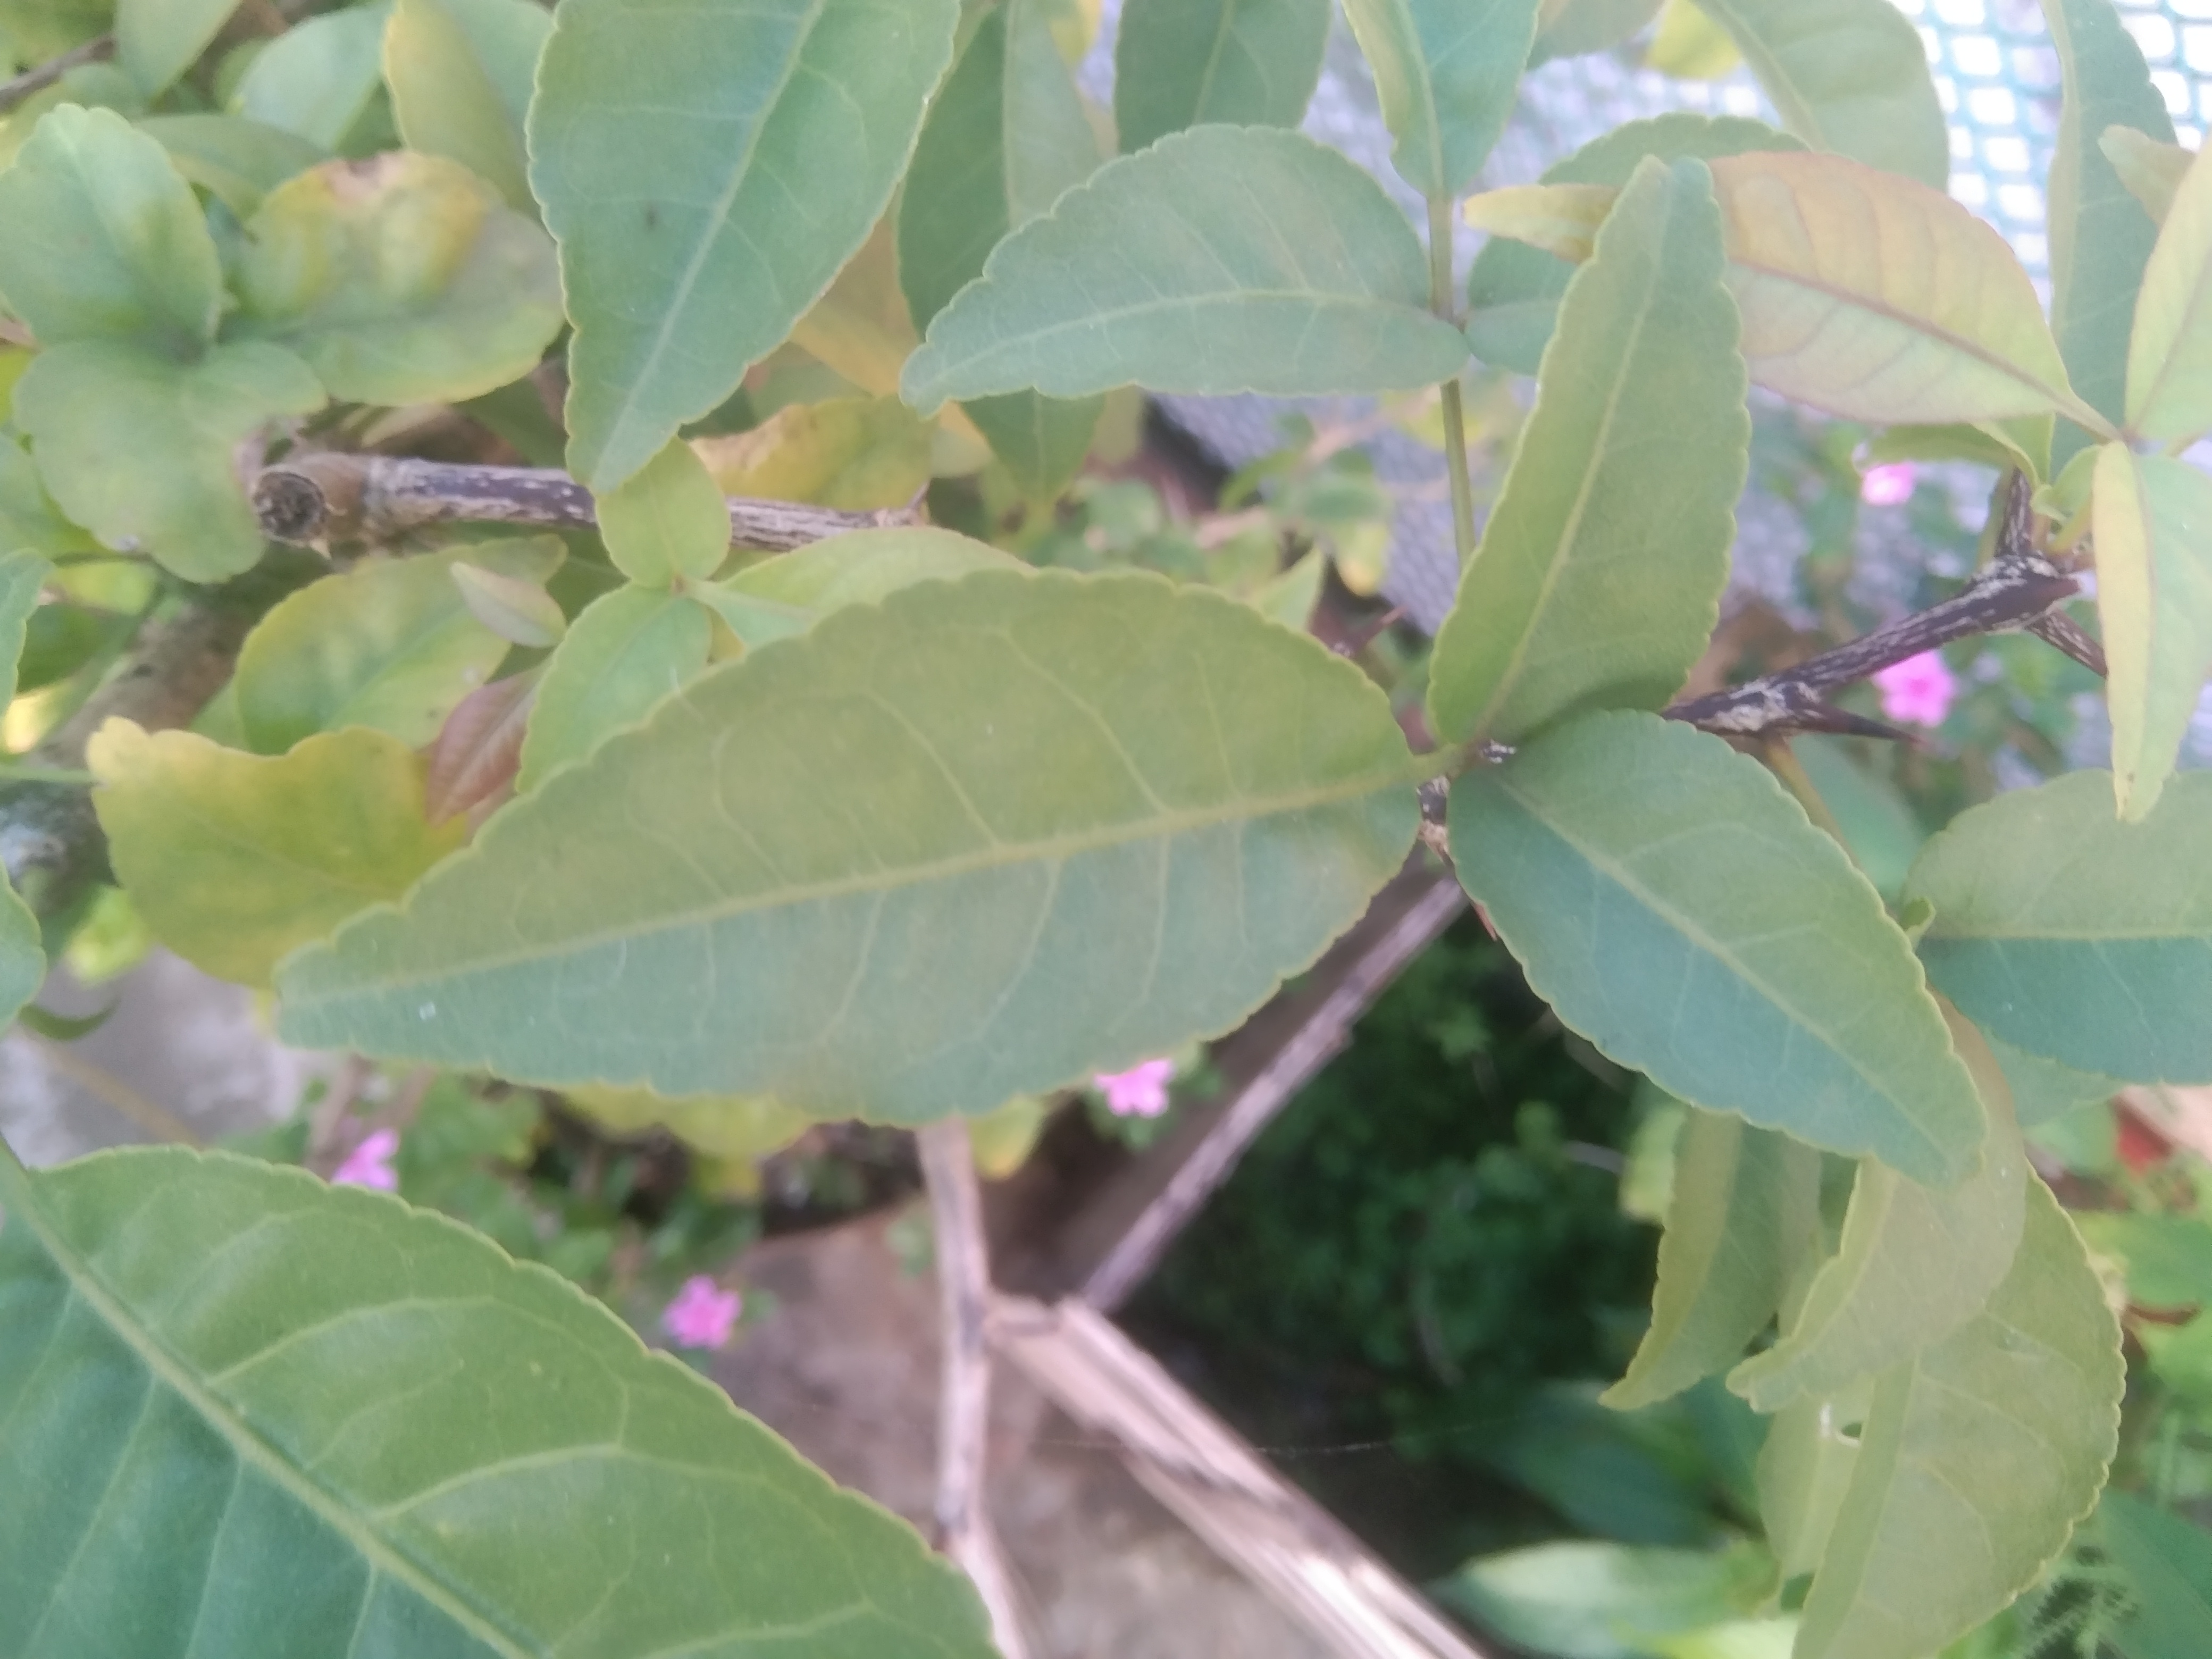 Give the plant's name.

wood apple
